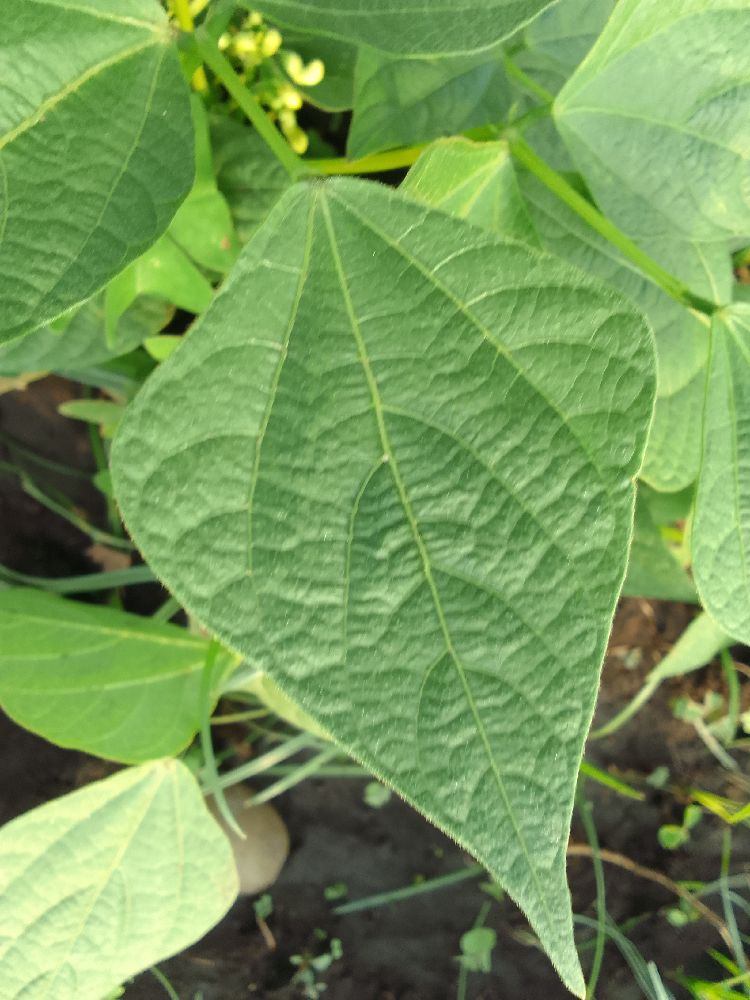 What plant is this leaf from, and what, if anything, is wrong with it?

common bean, healthy
